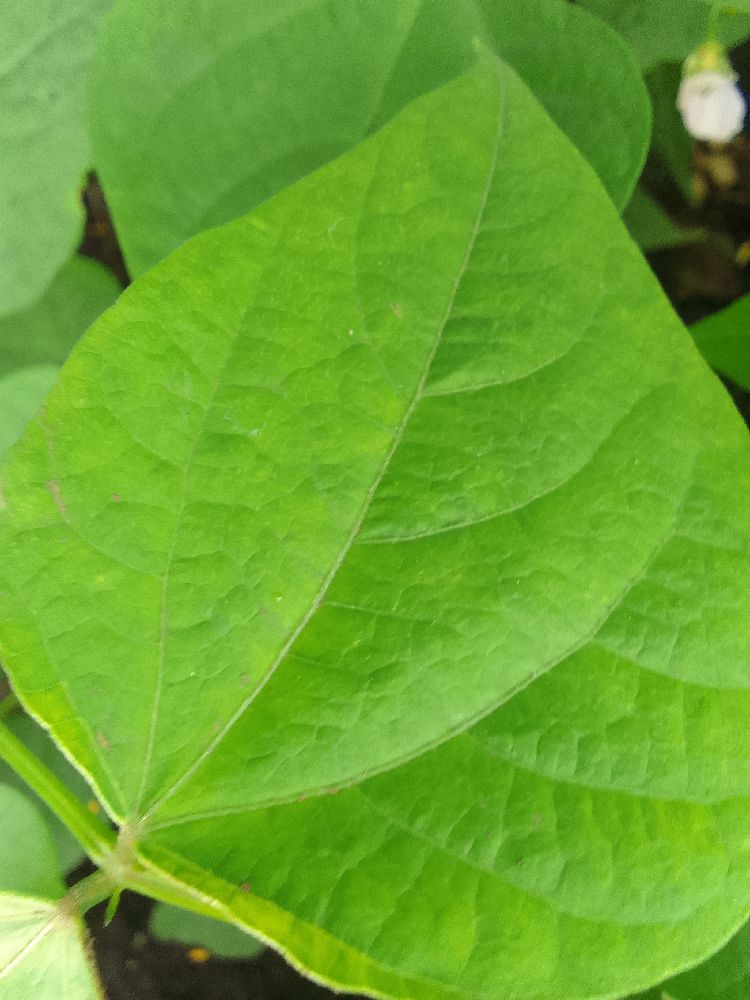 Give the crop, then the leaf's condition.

common bean, healthy
